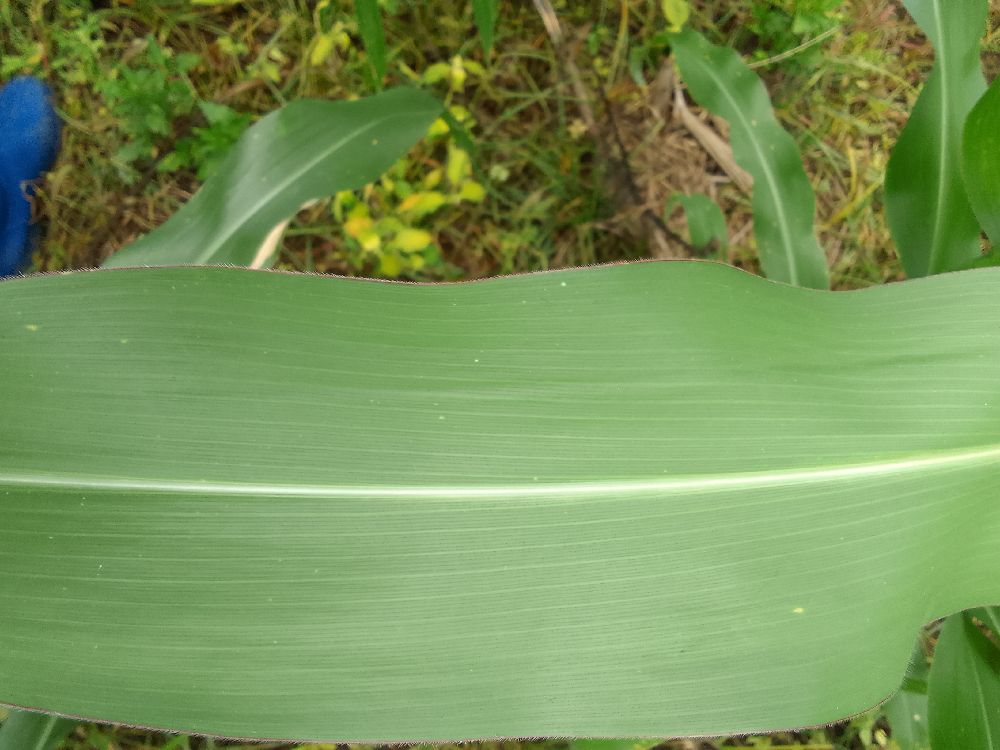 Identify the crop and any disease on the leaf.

maize, healthy
